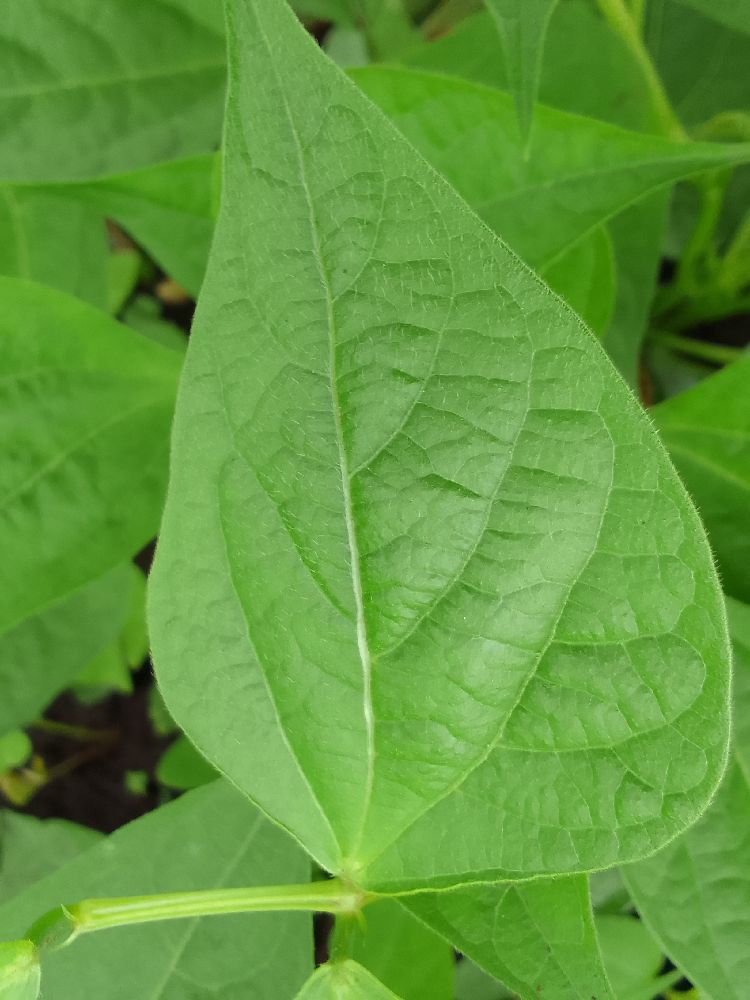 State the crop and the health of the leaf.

common bean, healthy
